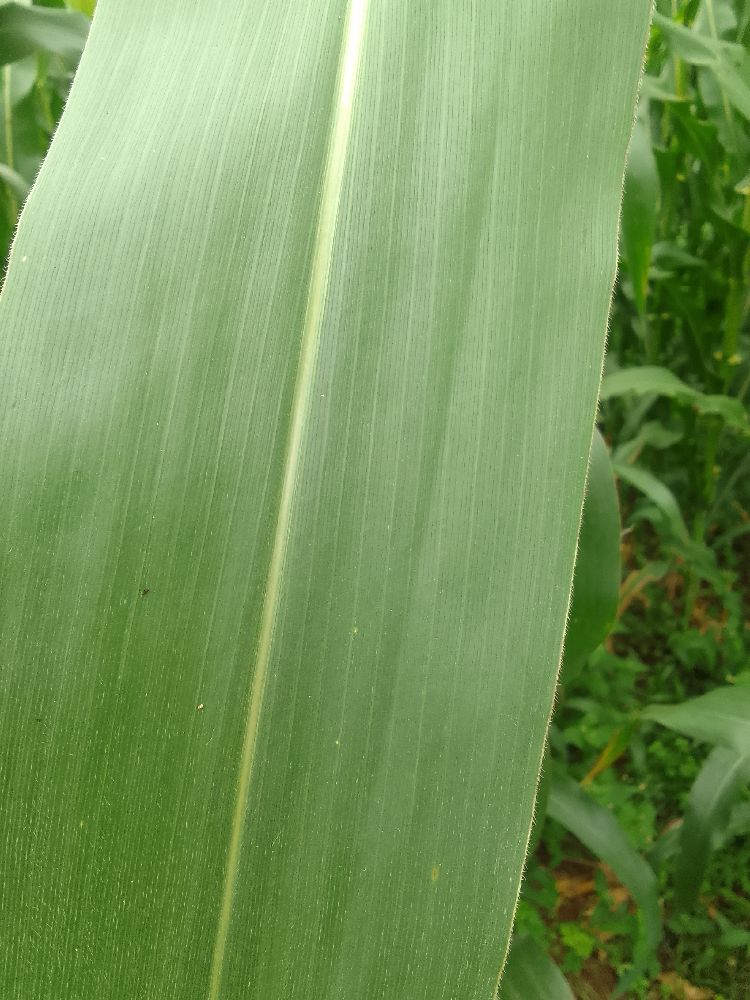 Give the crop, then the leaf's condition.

maize, healthy
